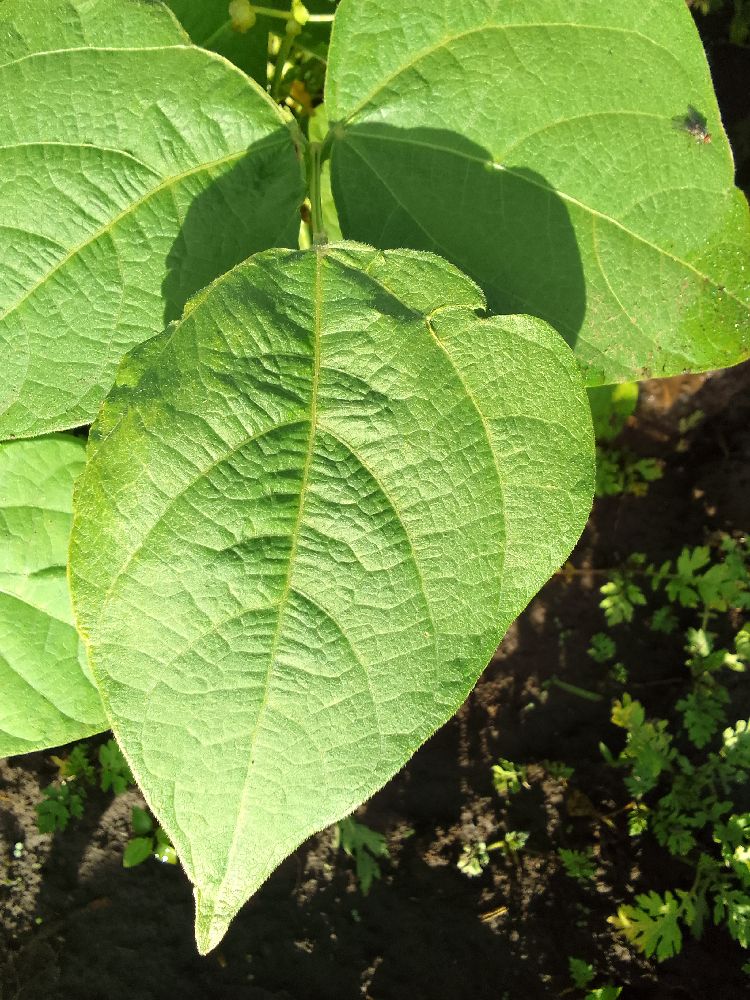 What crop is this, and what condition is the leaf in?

common bean, healthy
